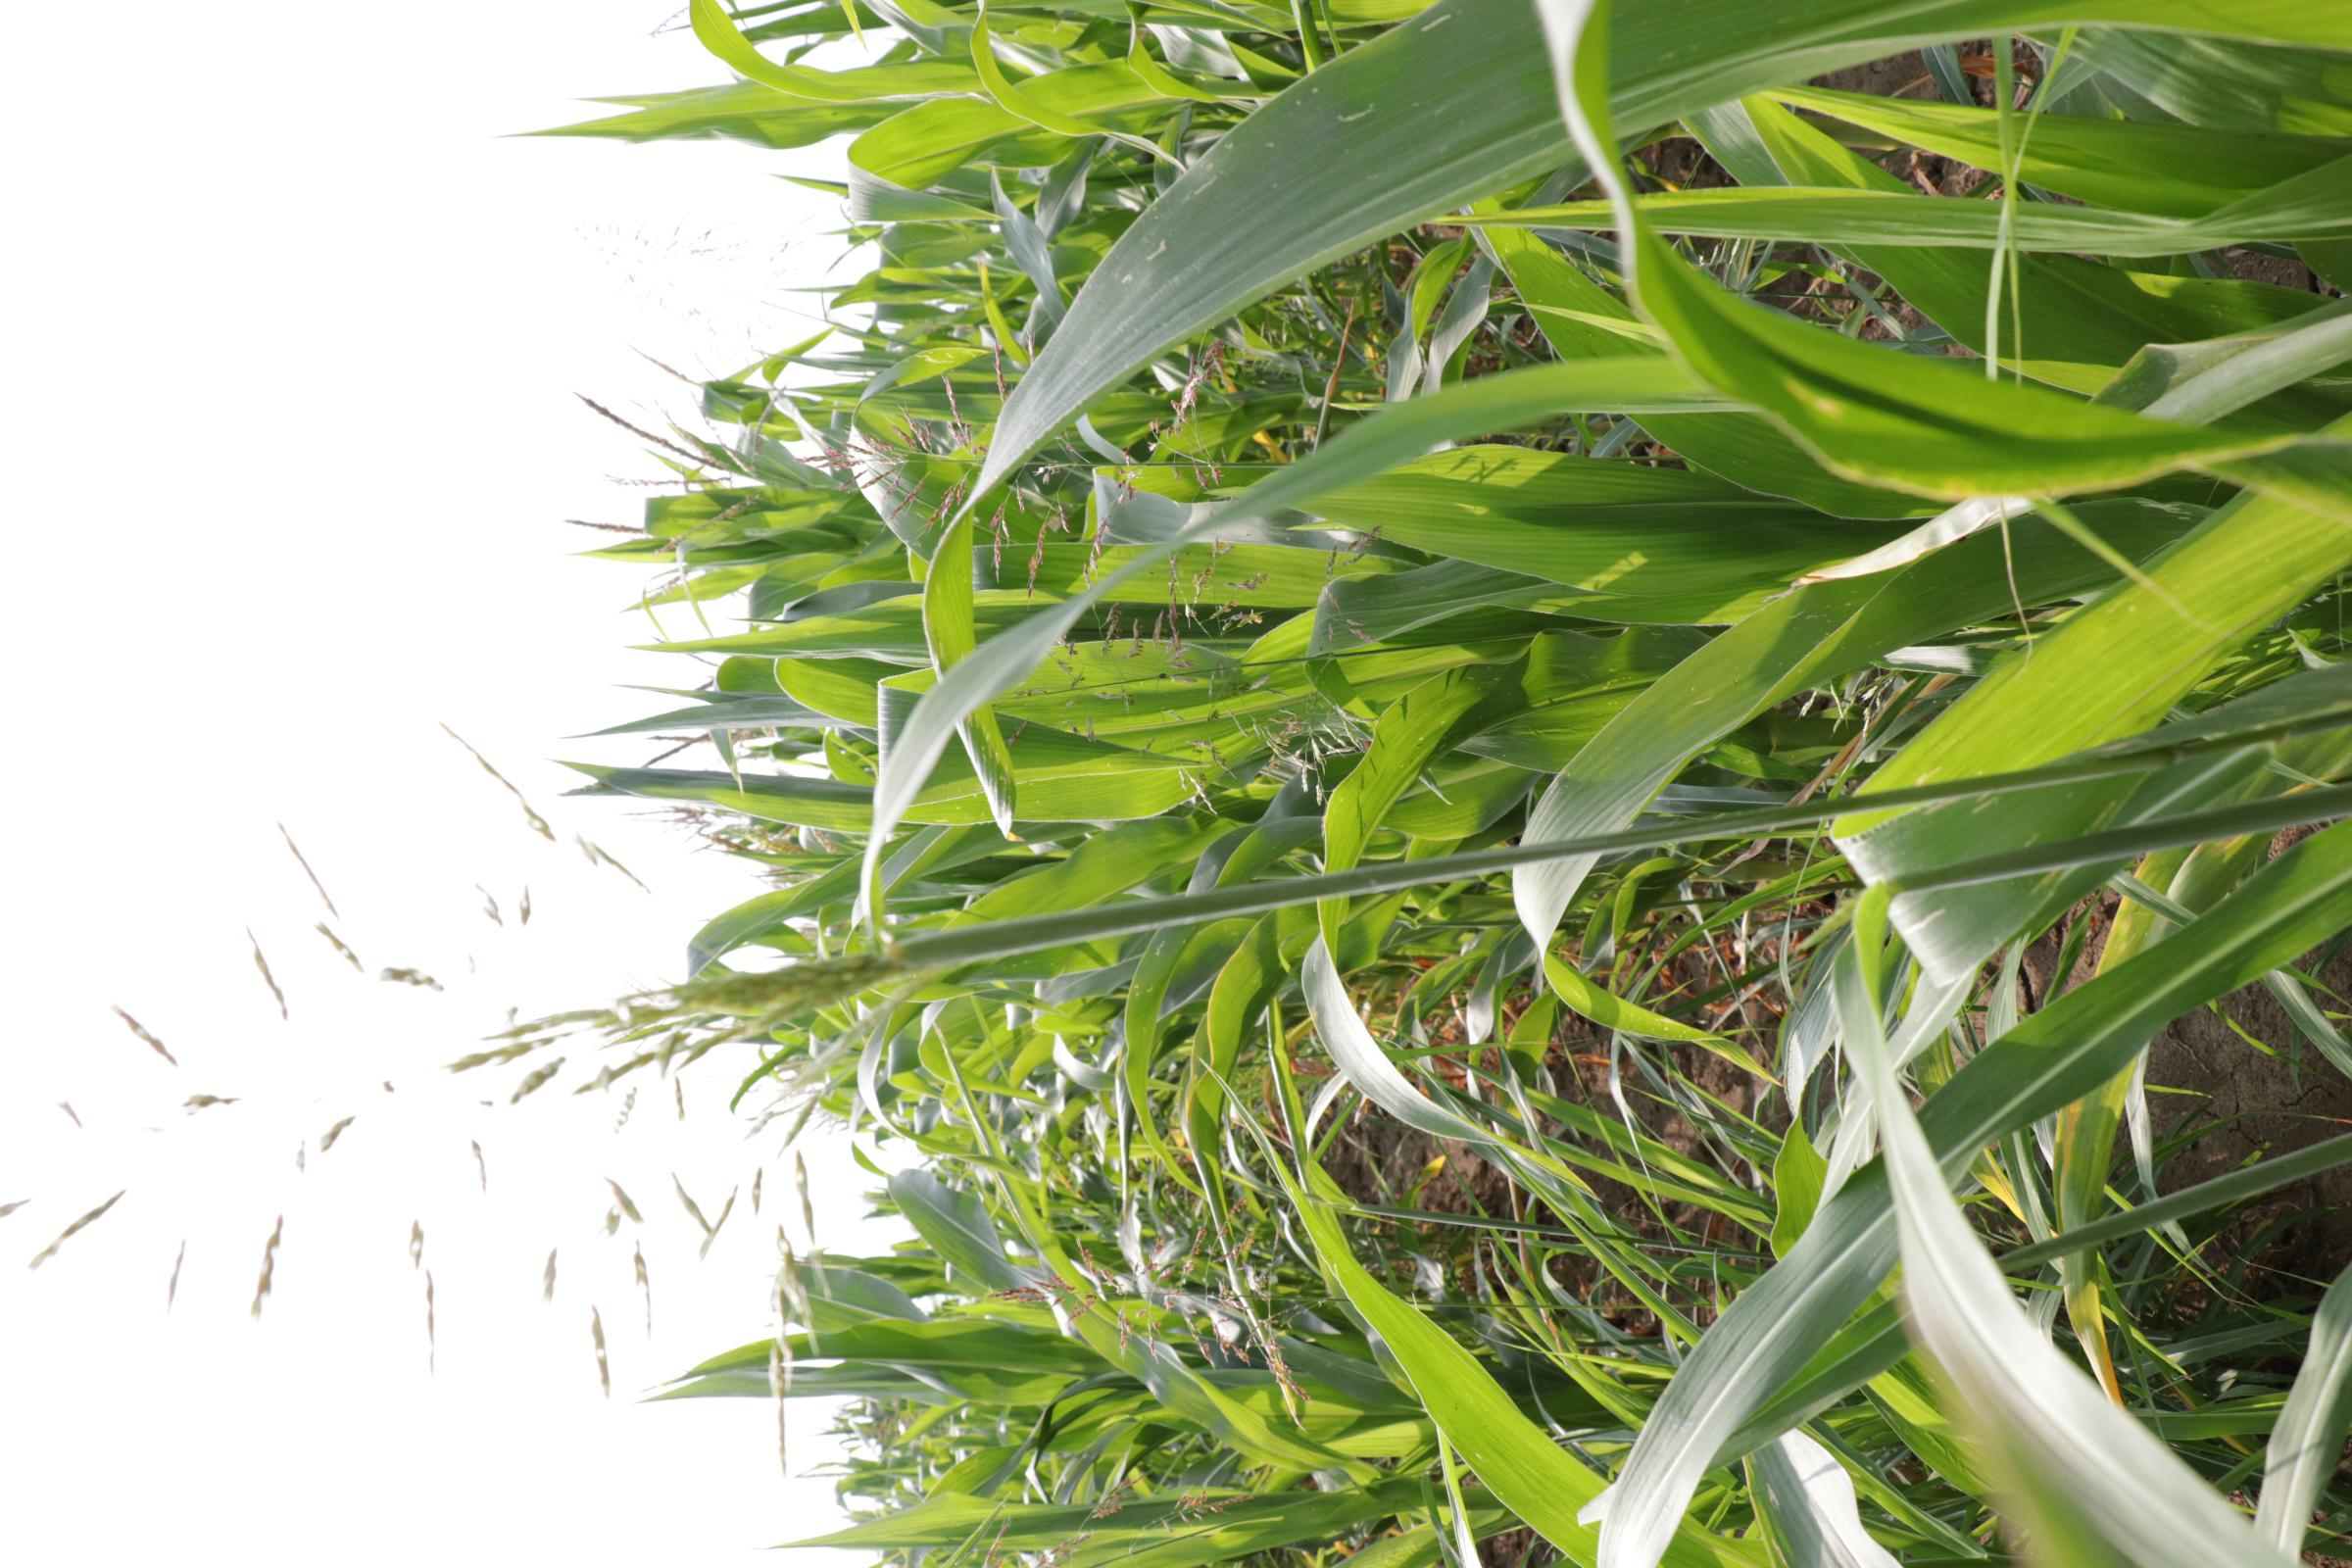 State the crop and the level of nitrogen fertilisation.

maize, full nitrogen fertilisation
